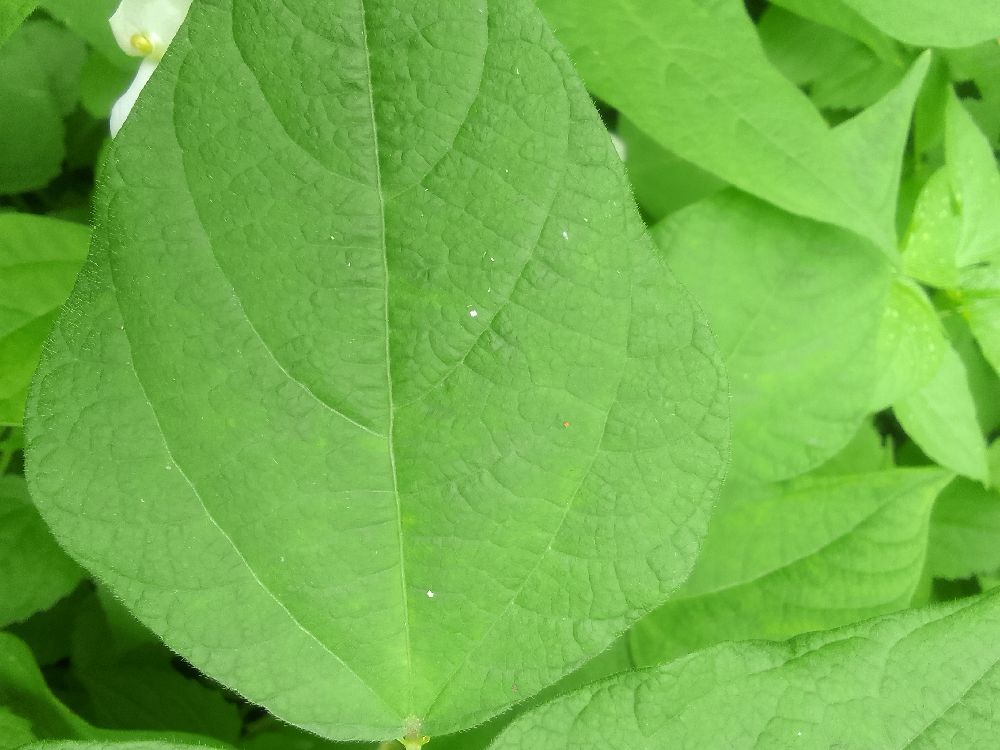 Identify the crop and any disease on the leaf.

common bean, healthy
